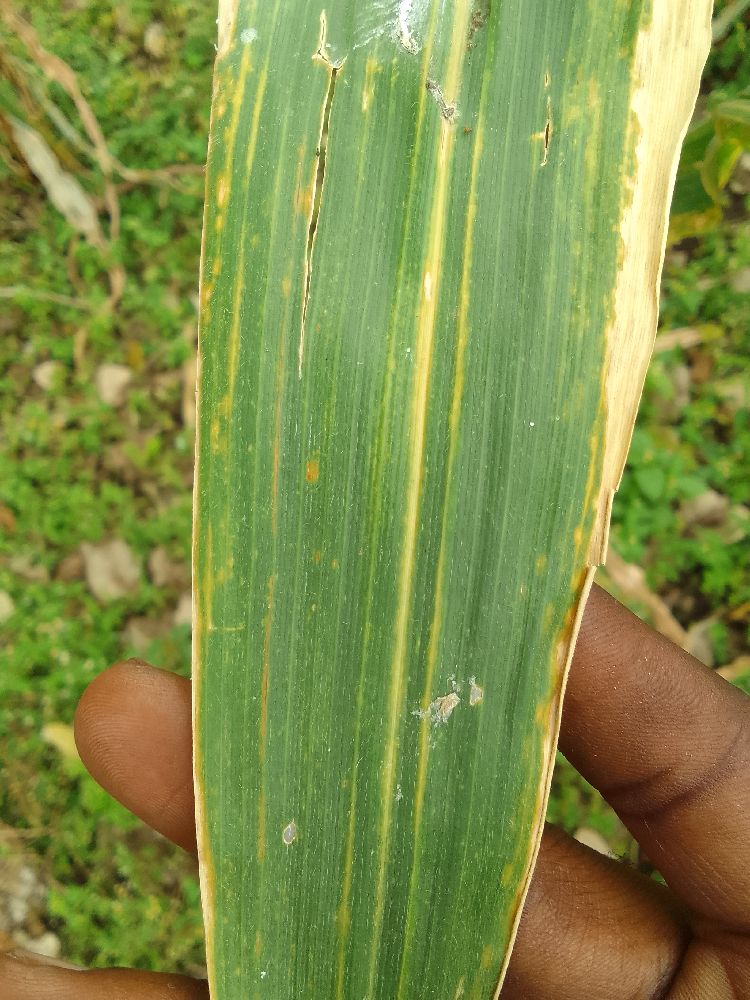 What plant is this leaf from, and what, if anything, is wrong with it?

maize, maize lethal necrosis
